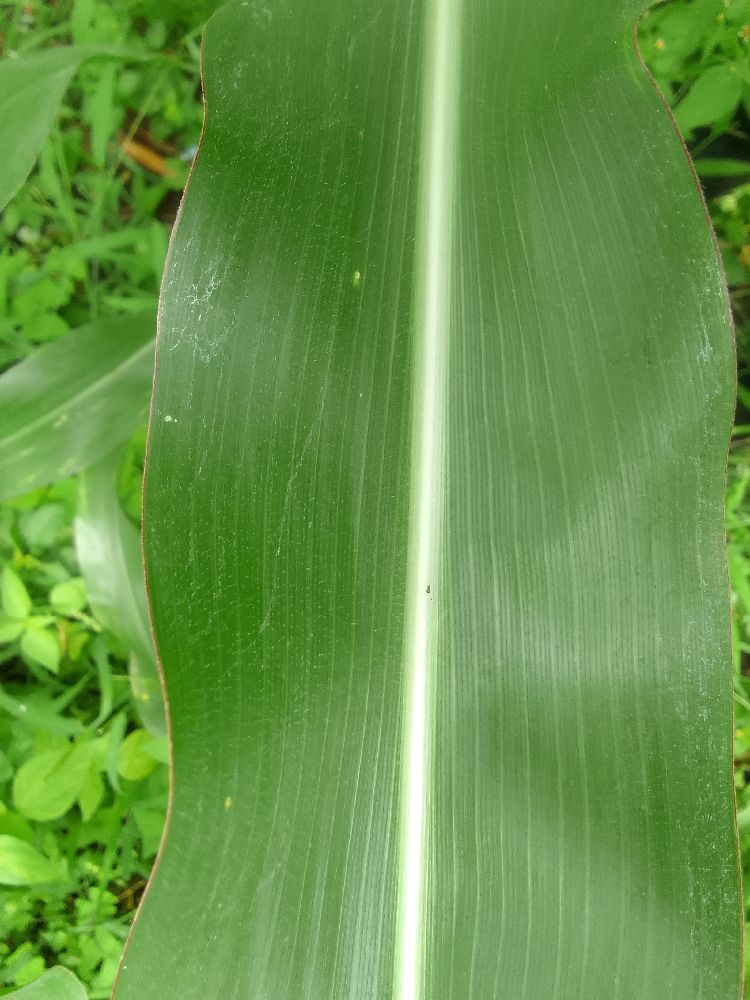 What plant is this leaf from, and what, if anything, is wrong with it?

maize, healthy
